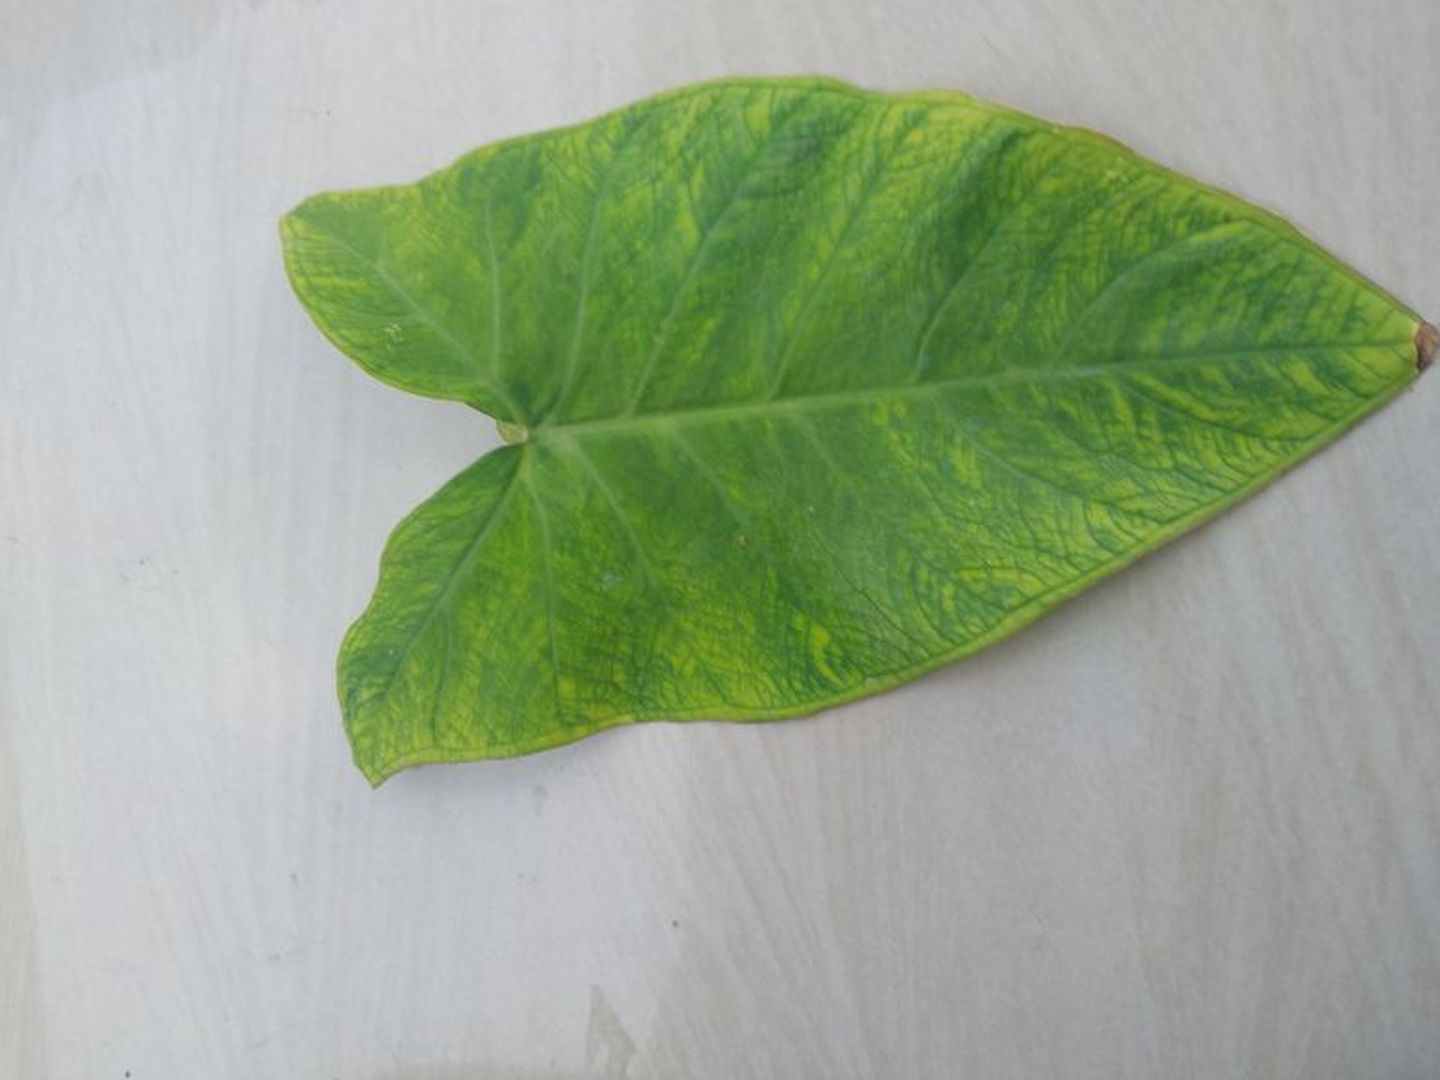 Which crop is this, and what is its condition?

taro, mosaic
